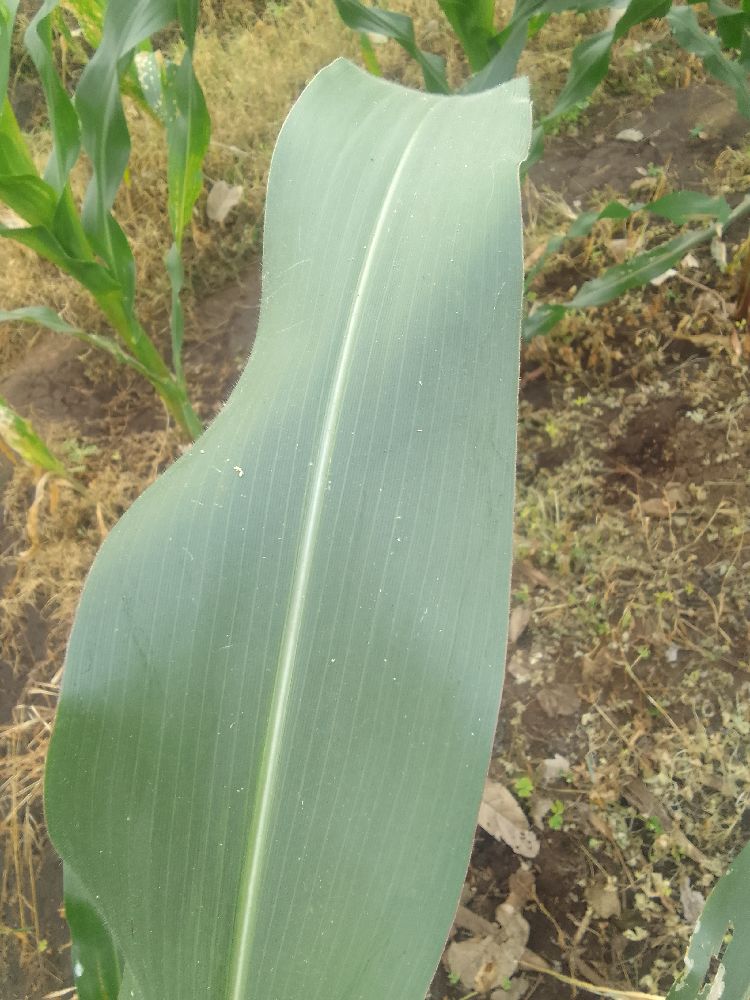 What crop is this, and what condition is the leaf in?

maize, healthy
